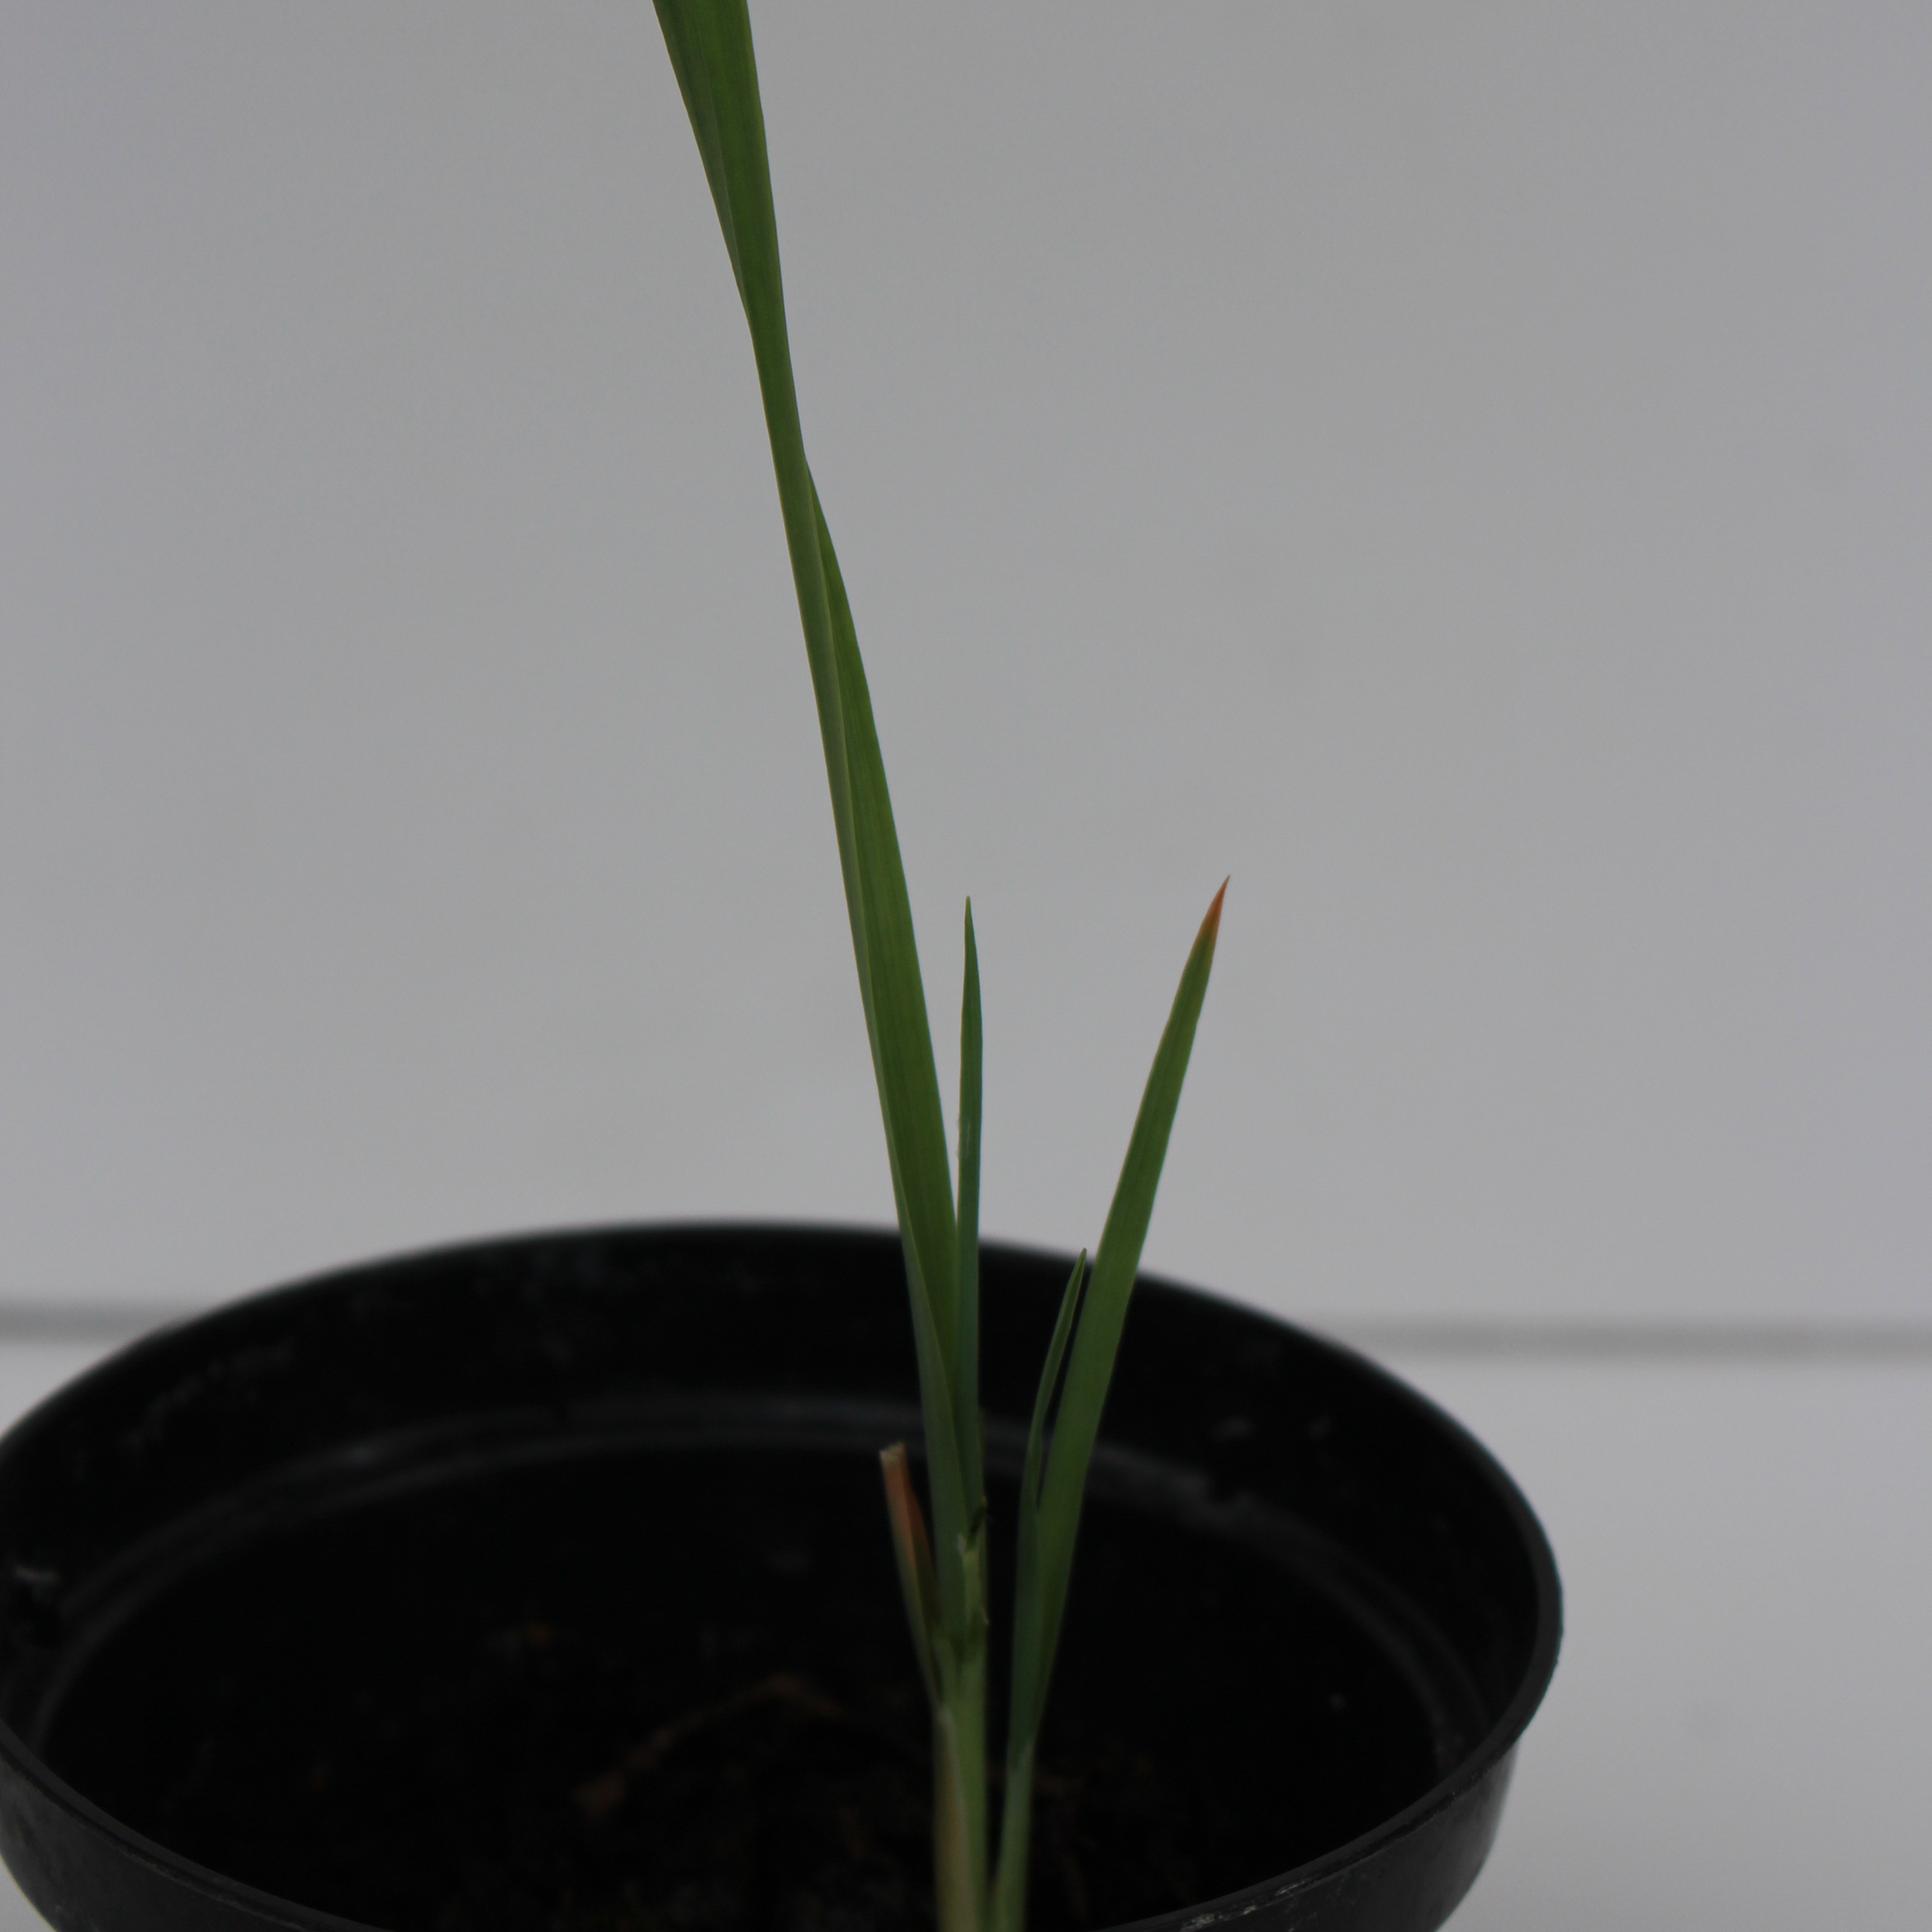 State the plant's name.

Avena sterilis
